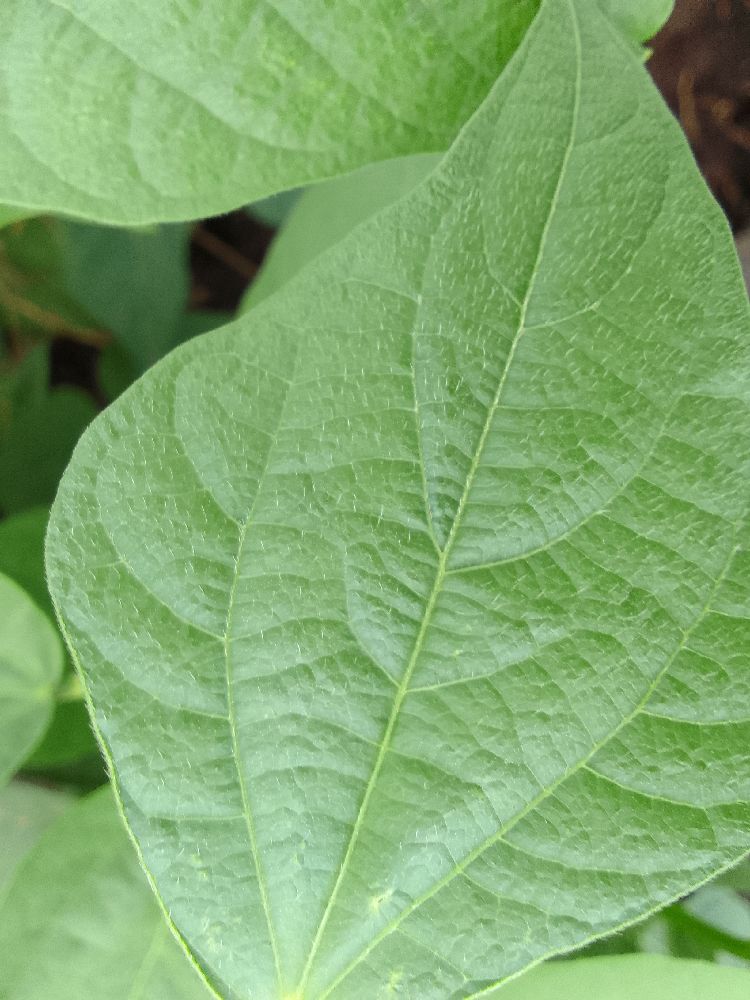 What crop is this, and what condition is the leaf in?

common bean, healthy
